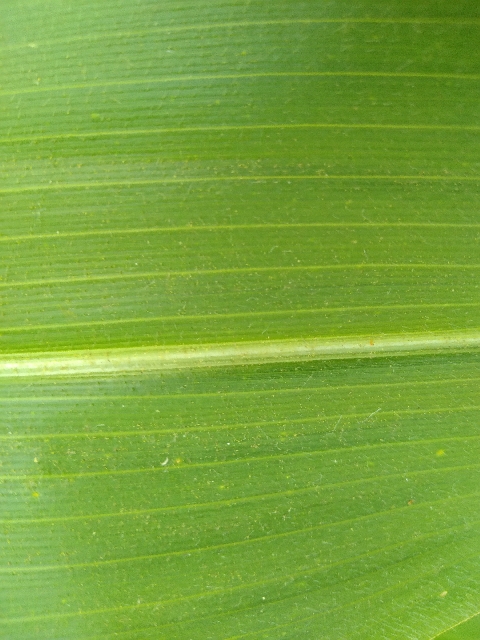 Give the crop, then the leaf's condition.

maize, healthy
